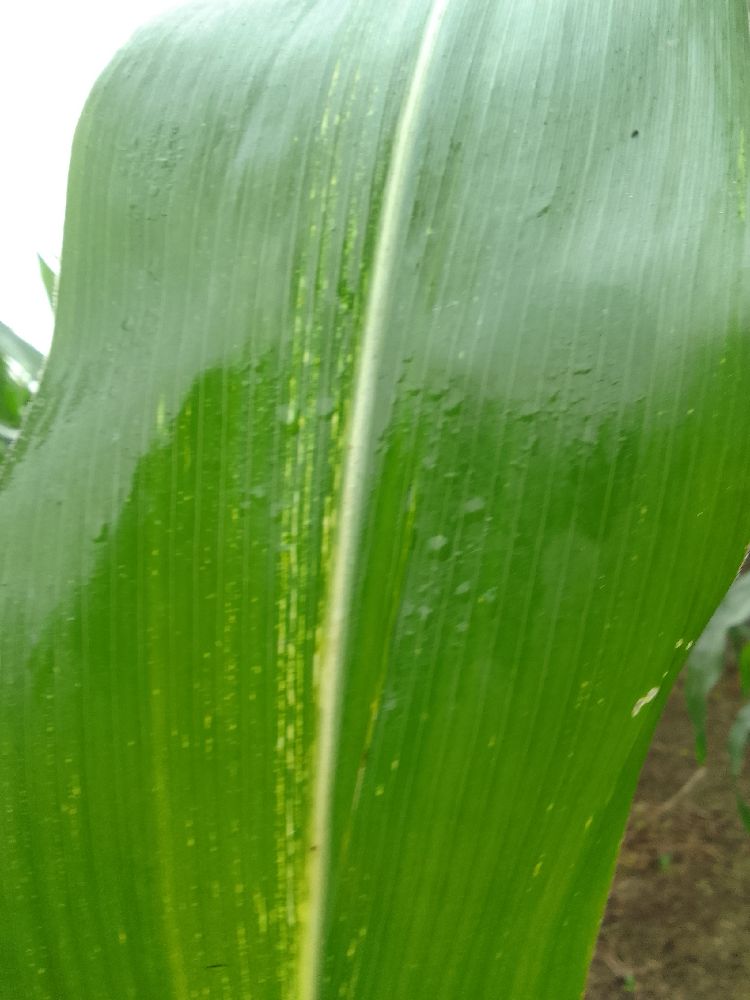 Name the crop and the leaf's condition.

maize, maize streak virus
